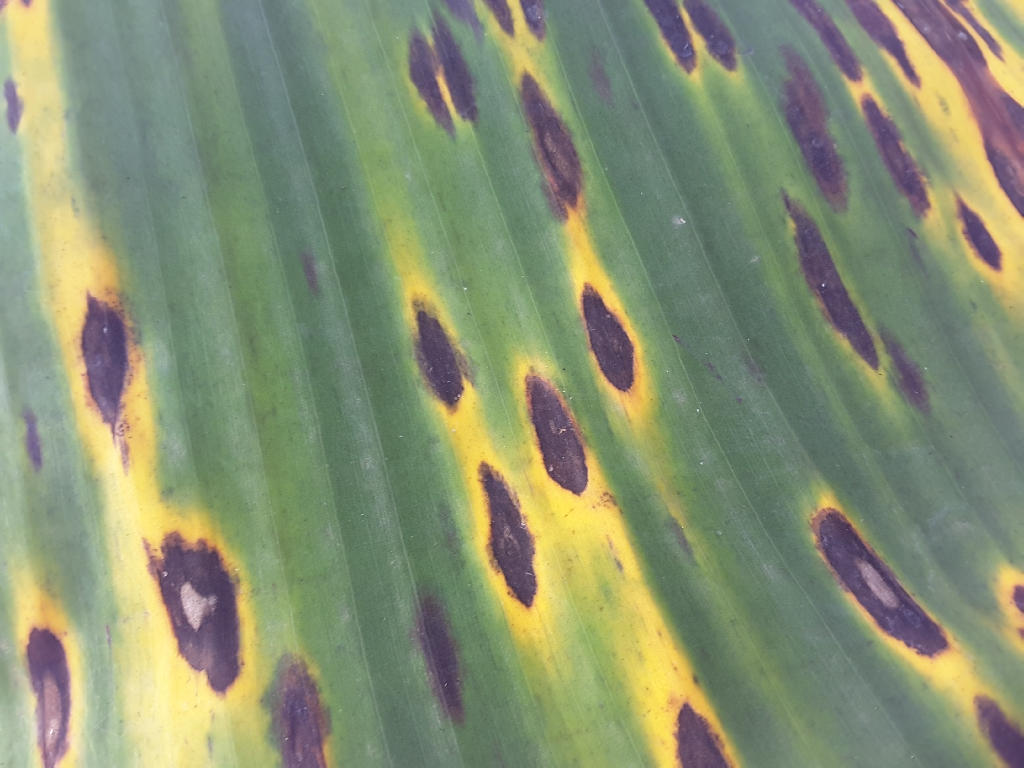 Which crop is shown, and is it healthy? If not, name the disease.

banana, black sigatoka
